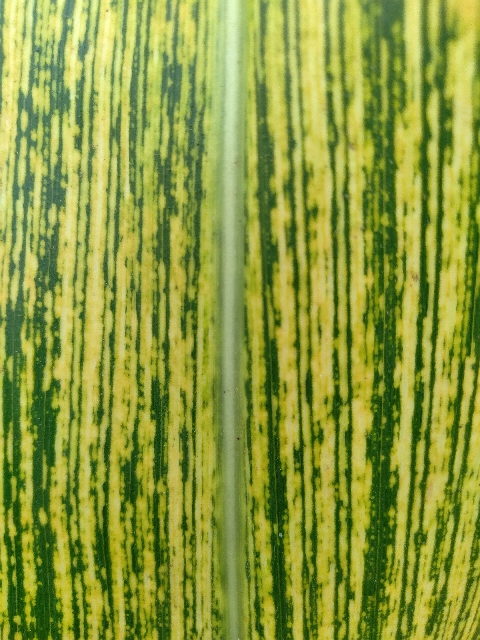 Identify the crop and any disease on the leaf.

maize, maize streak virus
